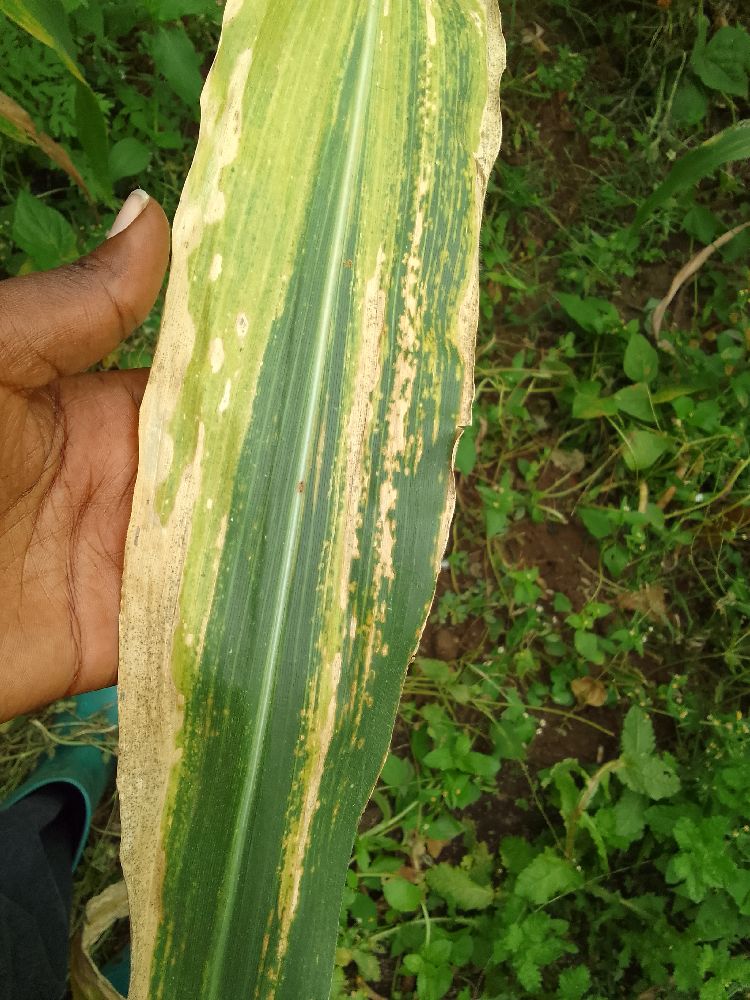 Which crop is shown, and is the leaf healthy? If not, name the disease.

maize, maize lethal necrosis
